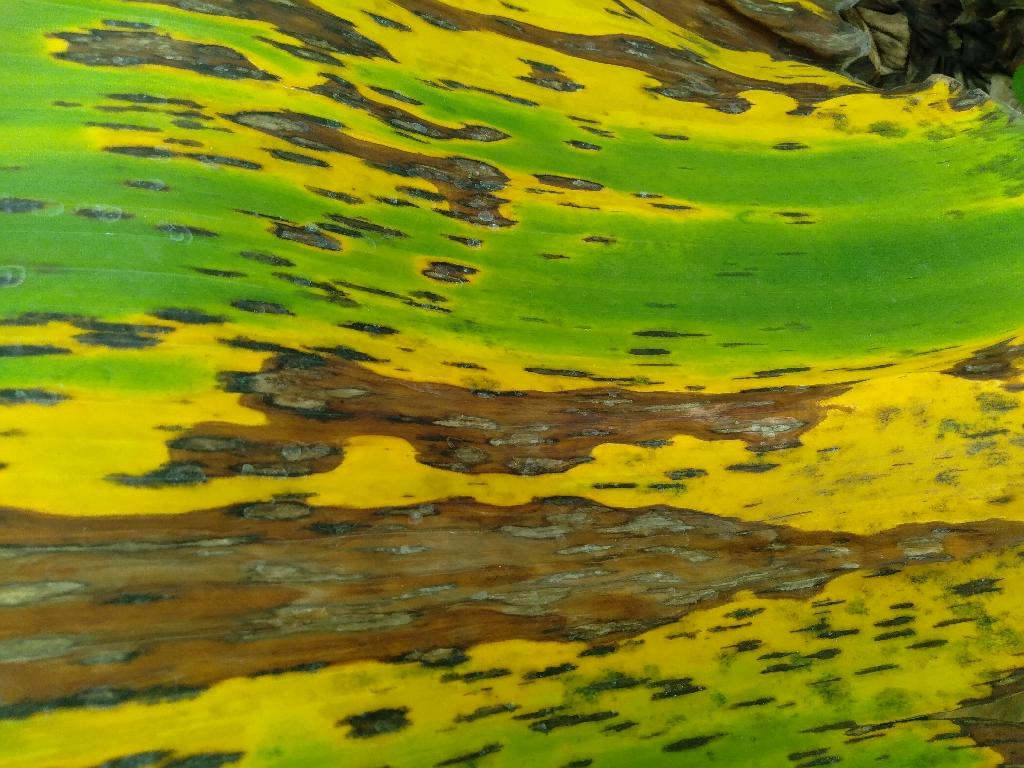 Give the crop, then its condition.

banana, black sigatoka
